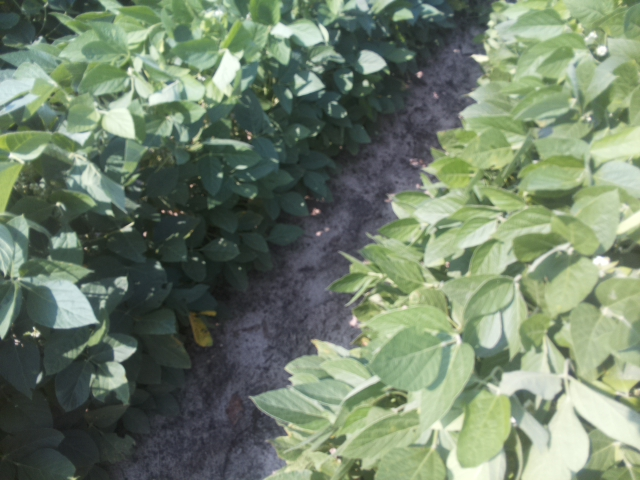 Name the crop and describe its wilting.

soybean, leaves with no wilting
